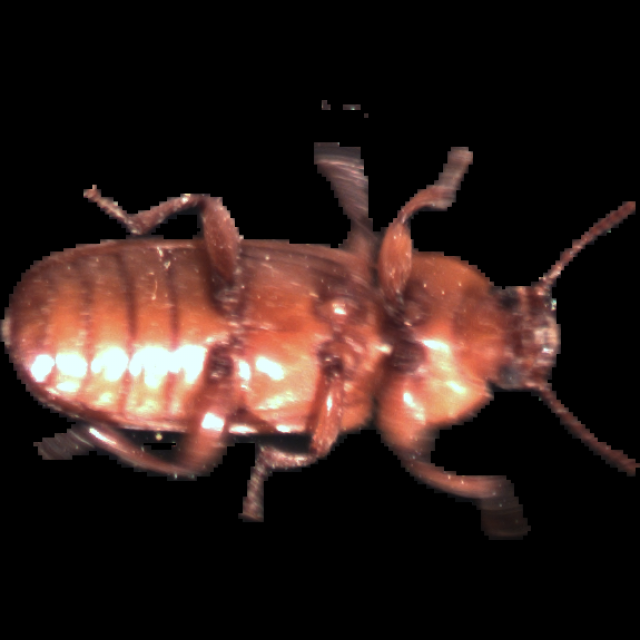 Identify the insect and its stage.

mealworm beetle
